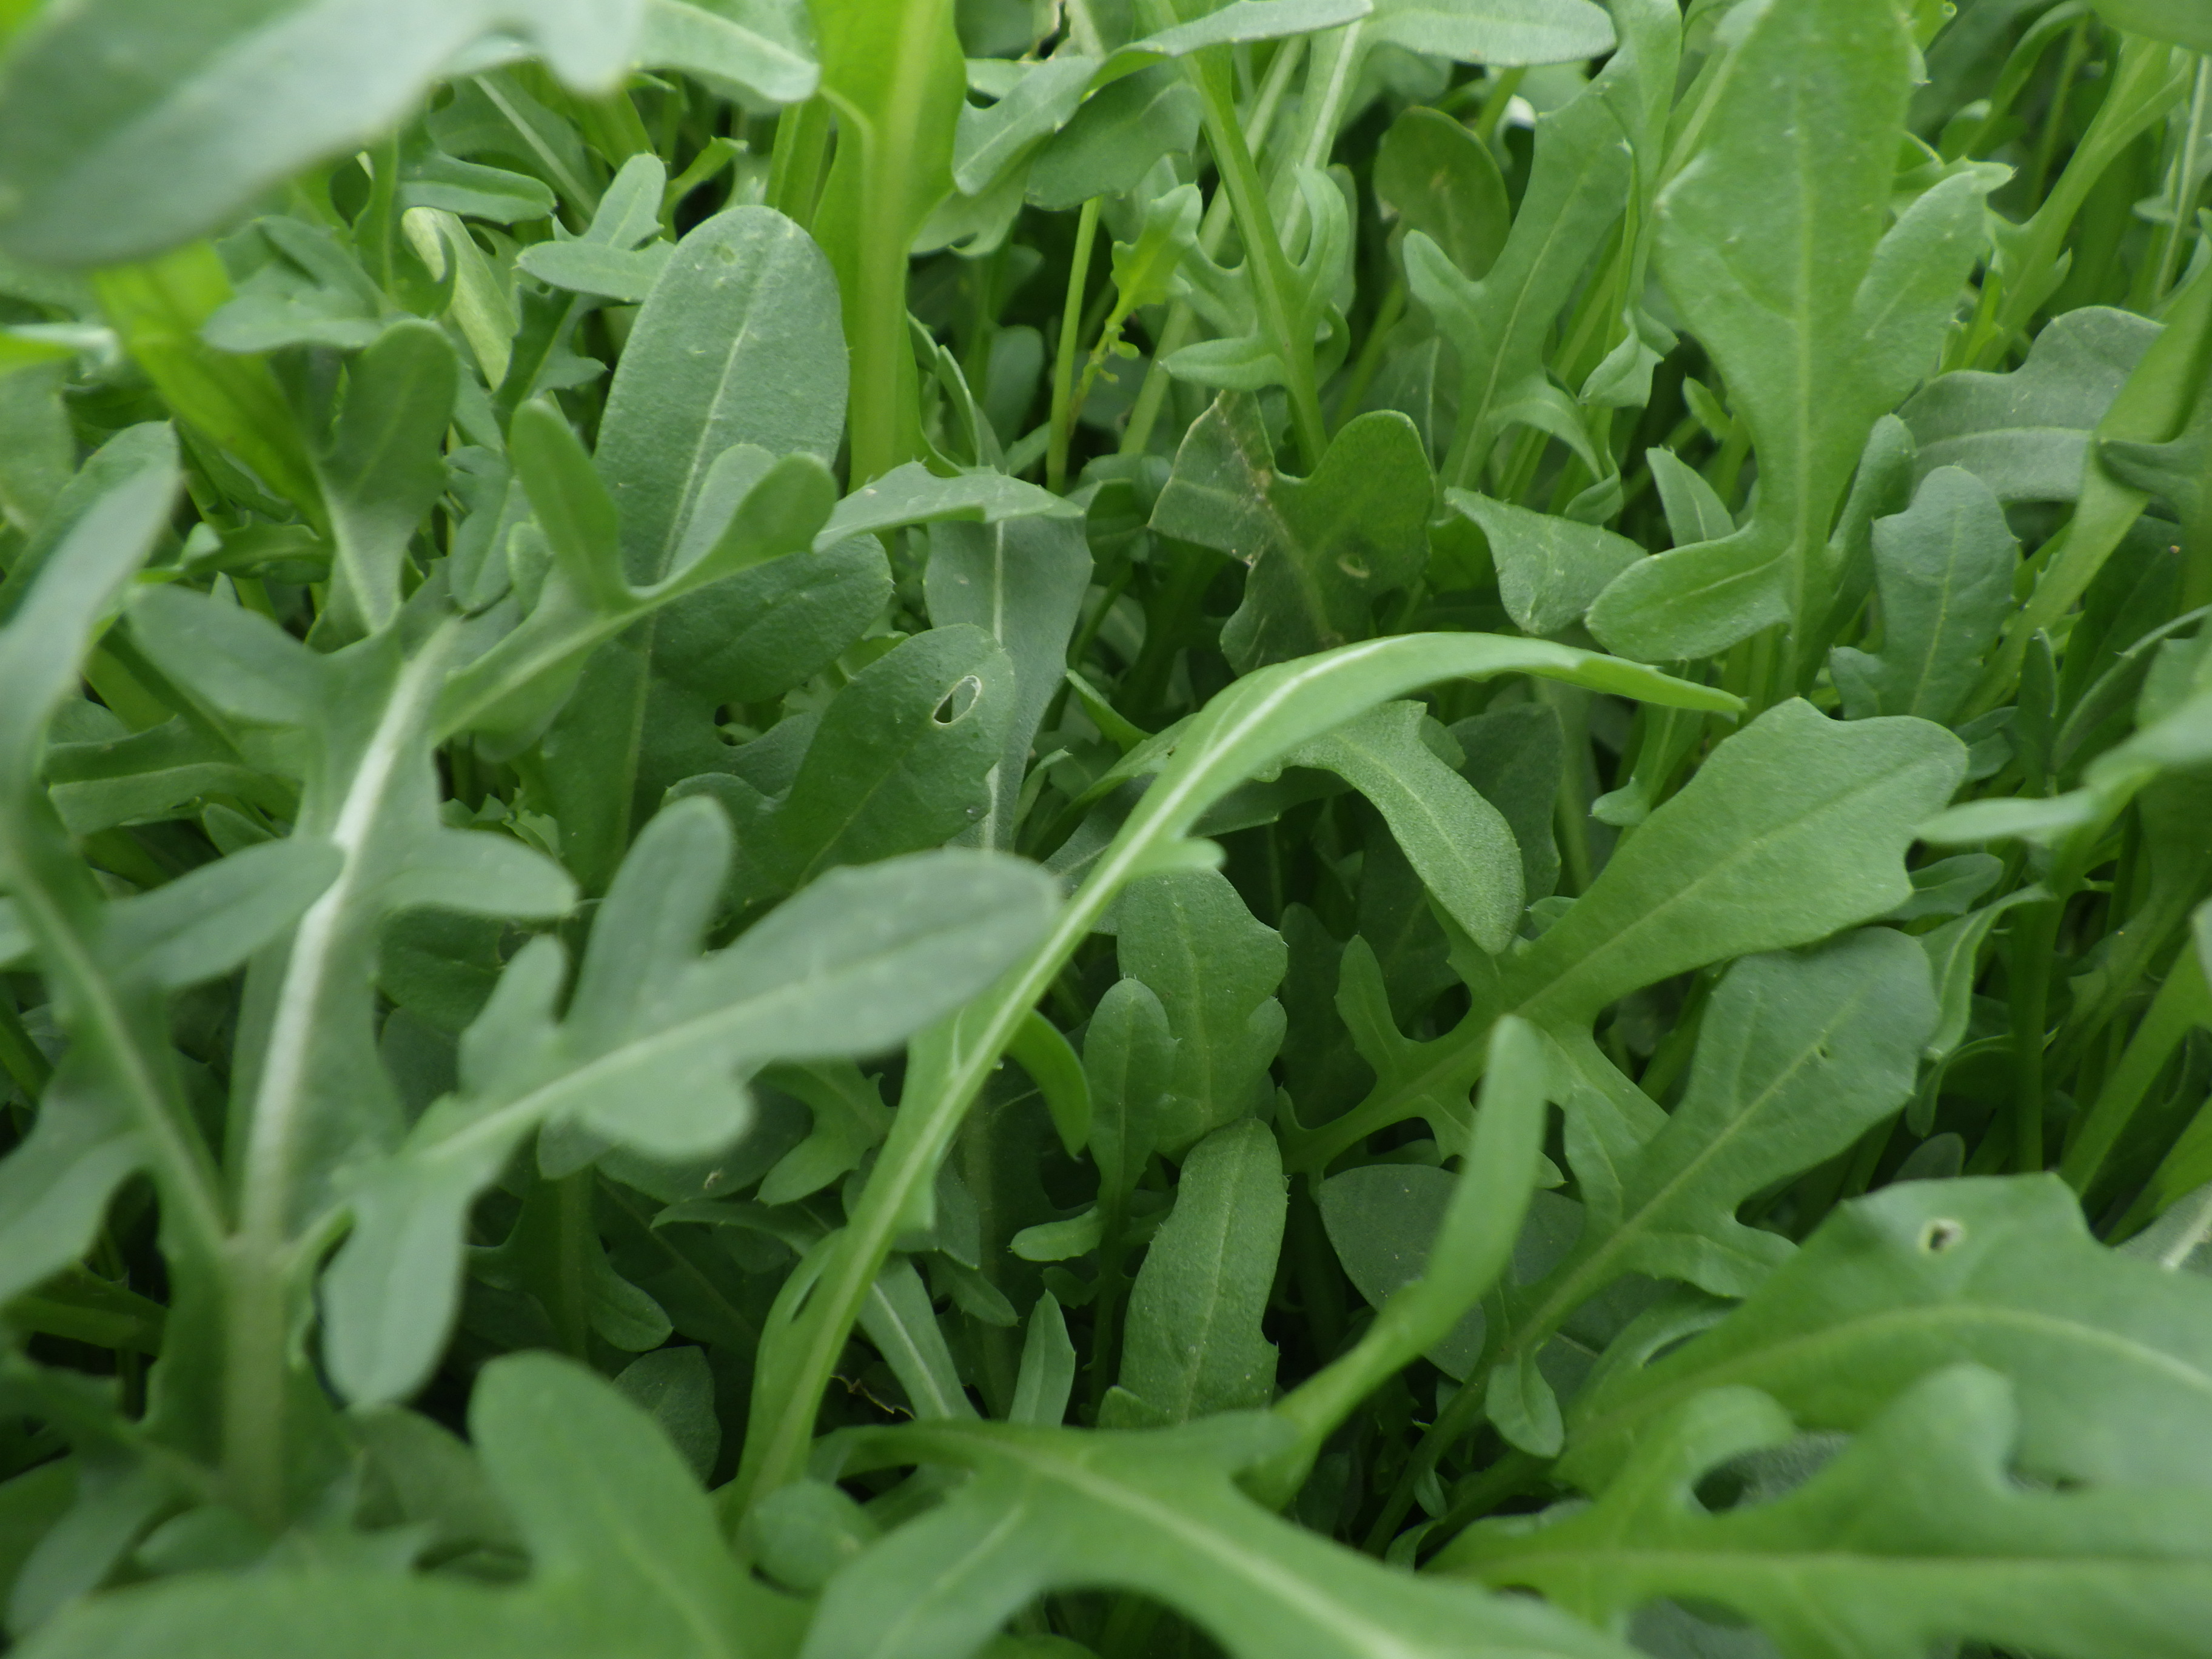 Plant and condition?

rocket, phytophagous
